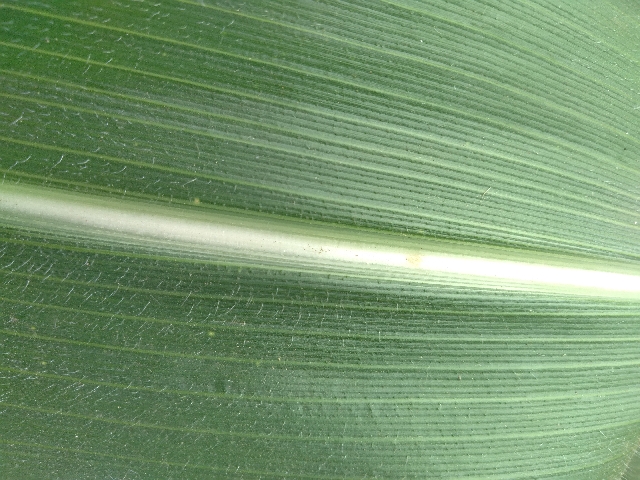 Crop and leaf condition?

maize, healthy
